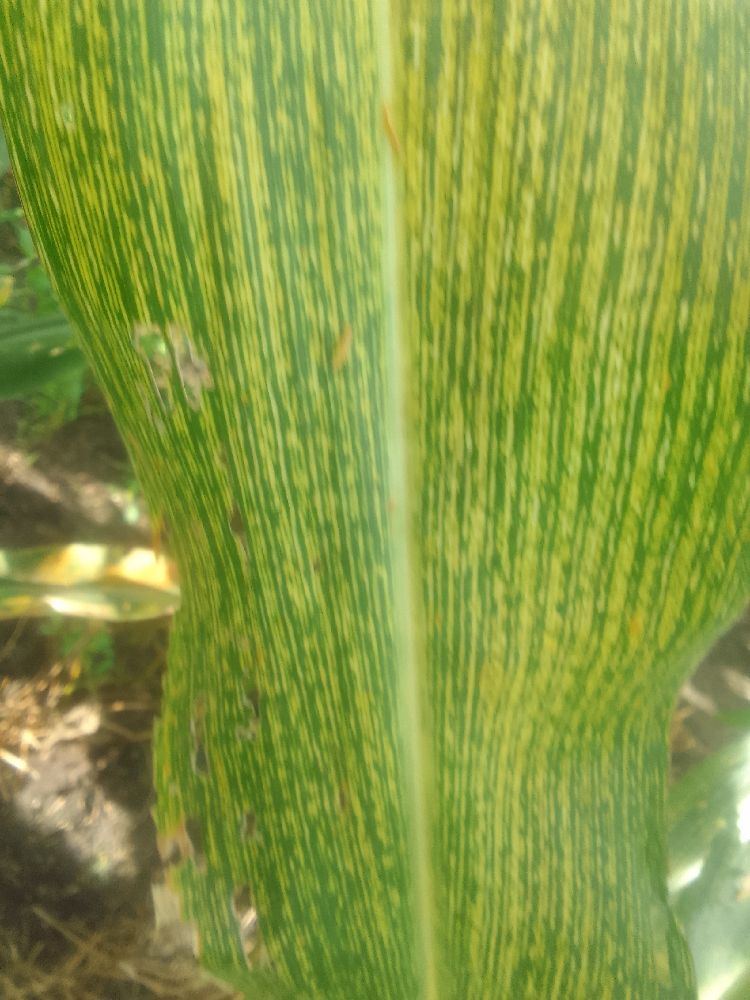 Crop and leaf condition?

maize, maize streak virus
